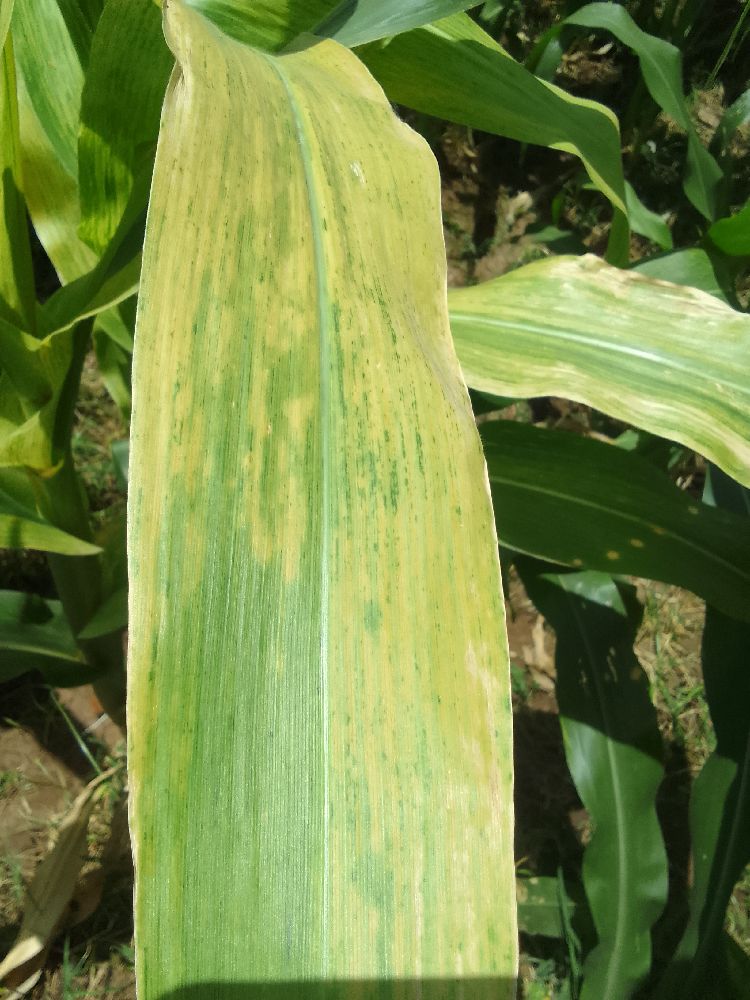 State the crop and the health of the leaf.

maize, maize lethal necrosis
